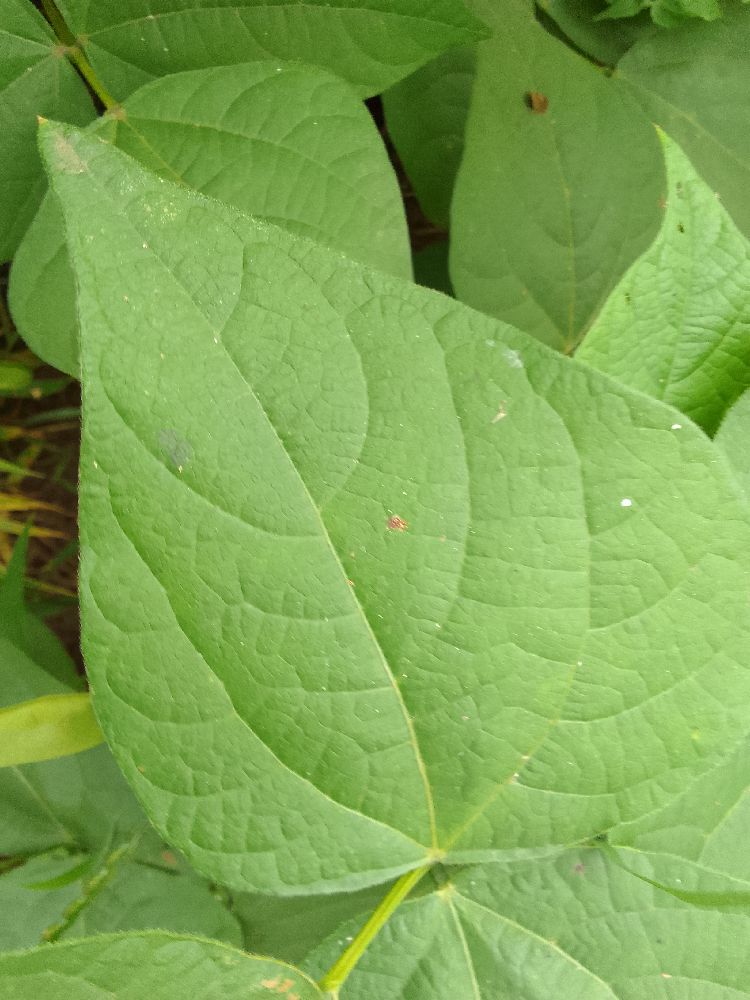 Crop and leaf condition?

common bean, healthy
